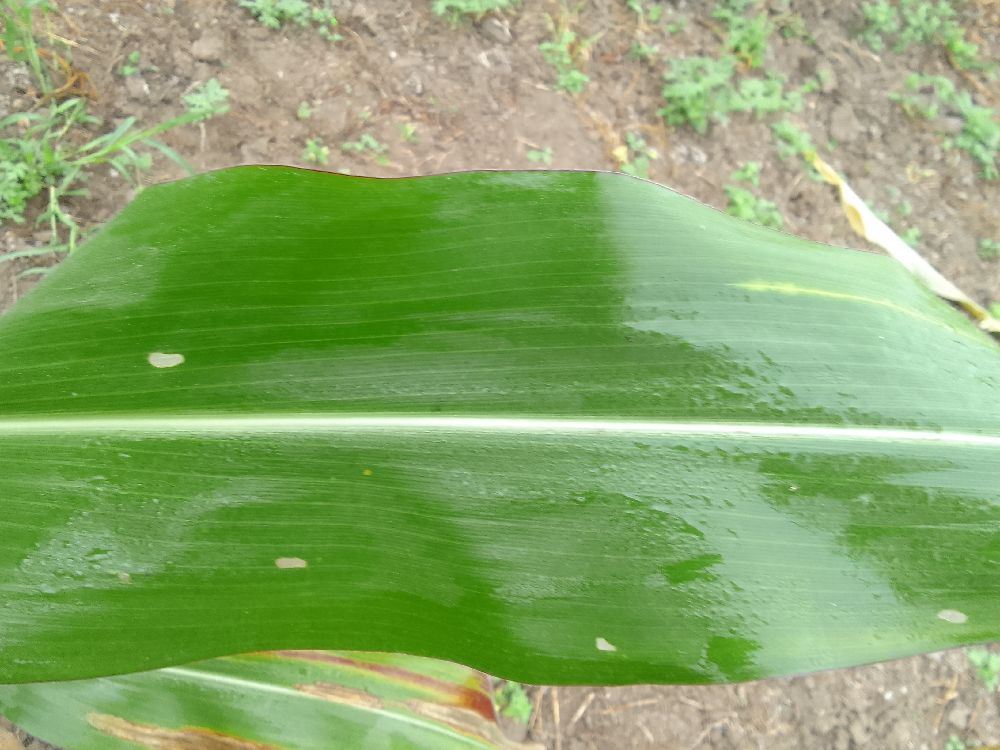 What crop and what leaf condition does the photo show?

maize, healthy
